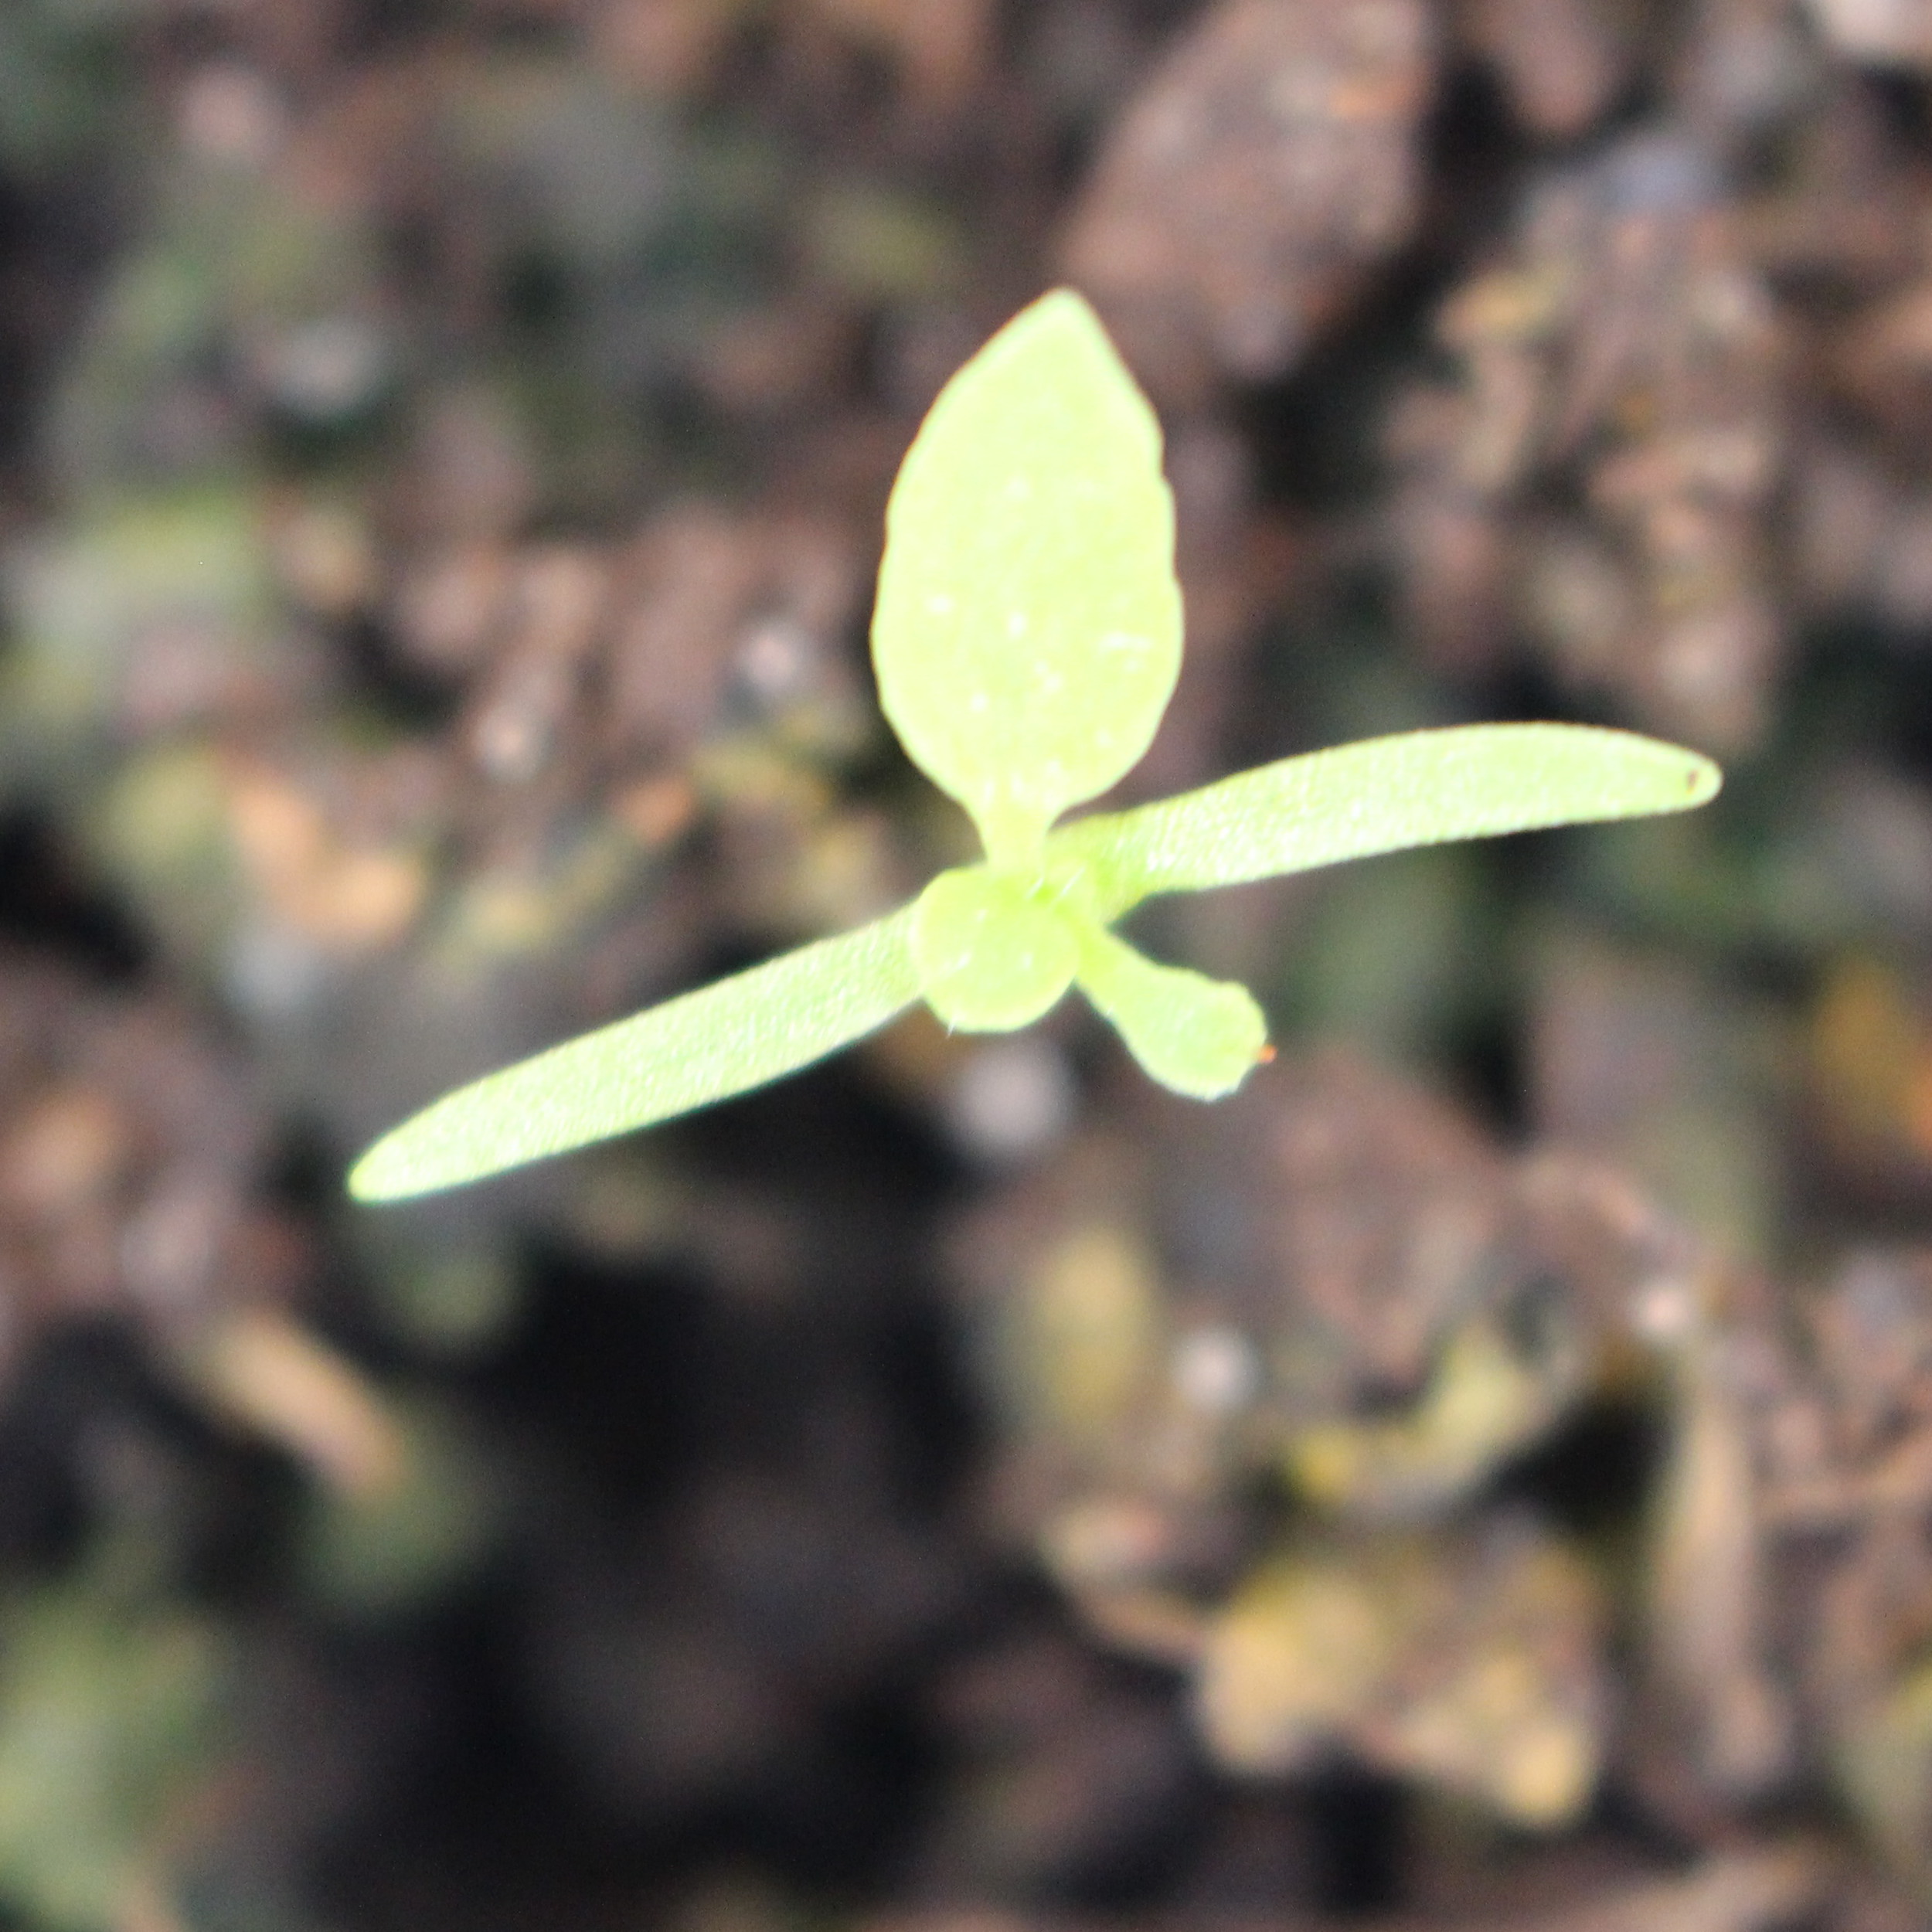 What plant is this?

Papaver rhoeas
